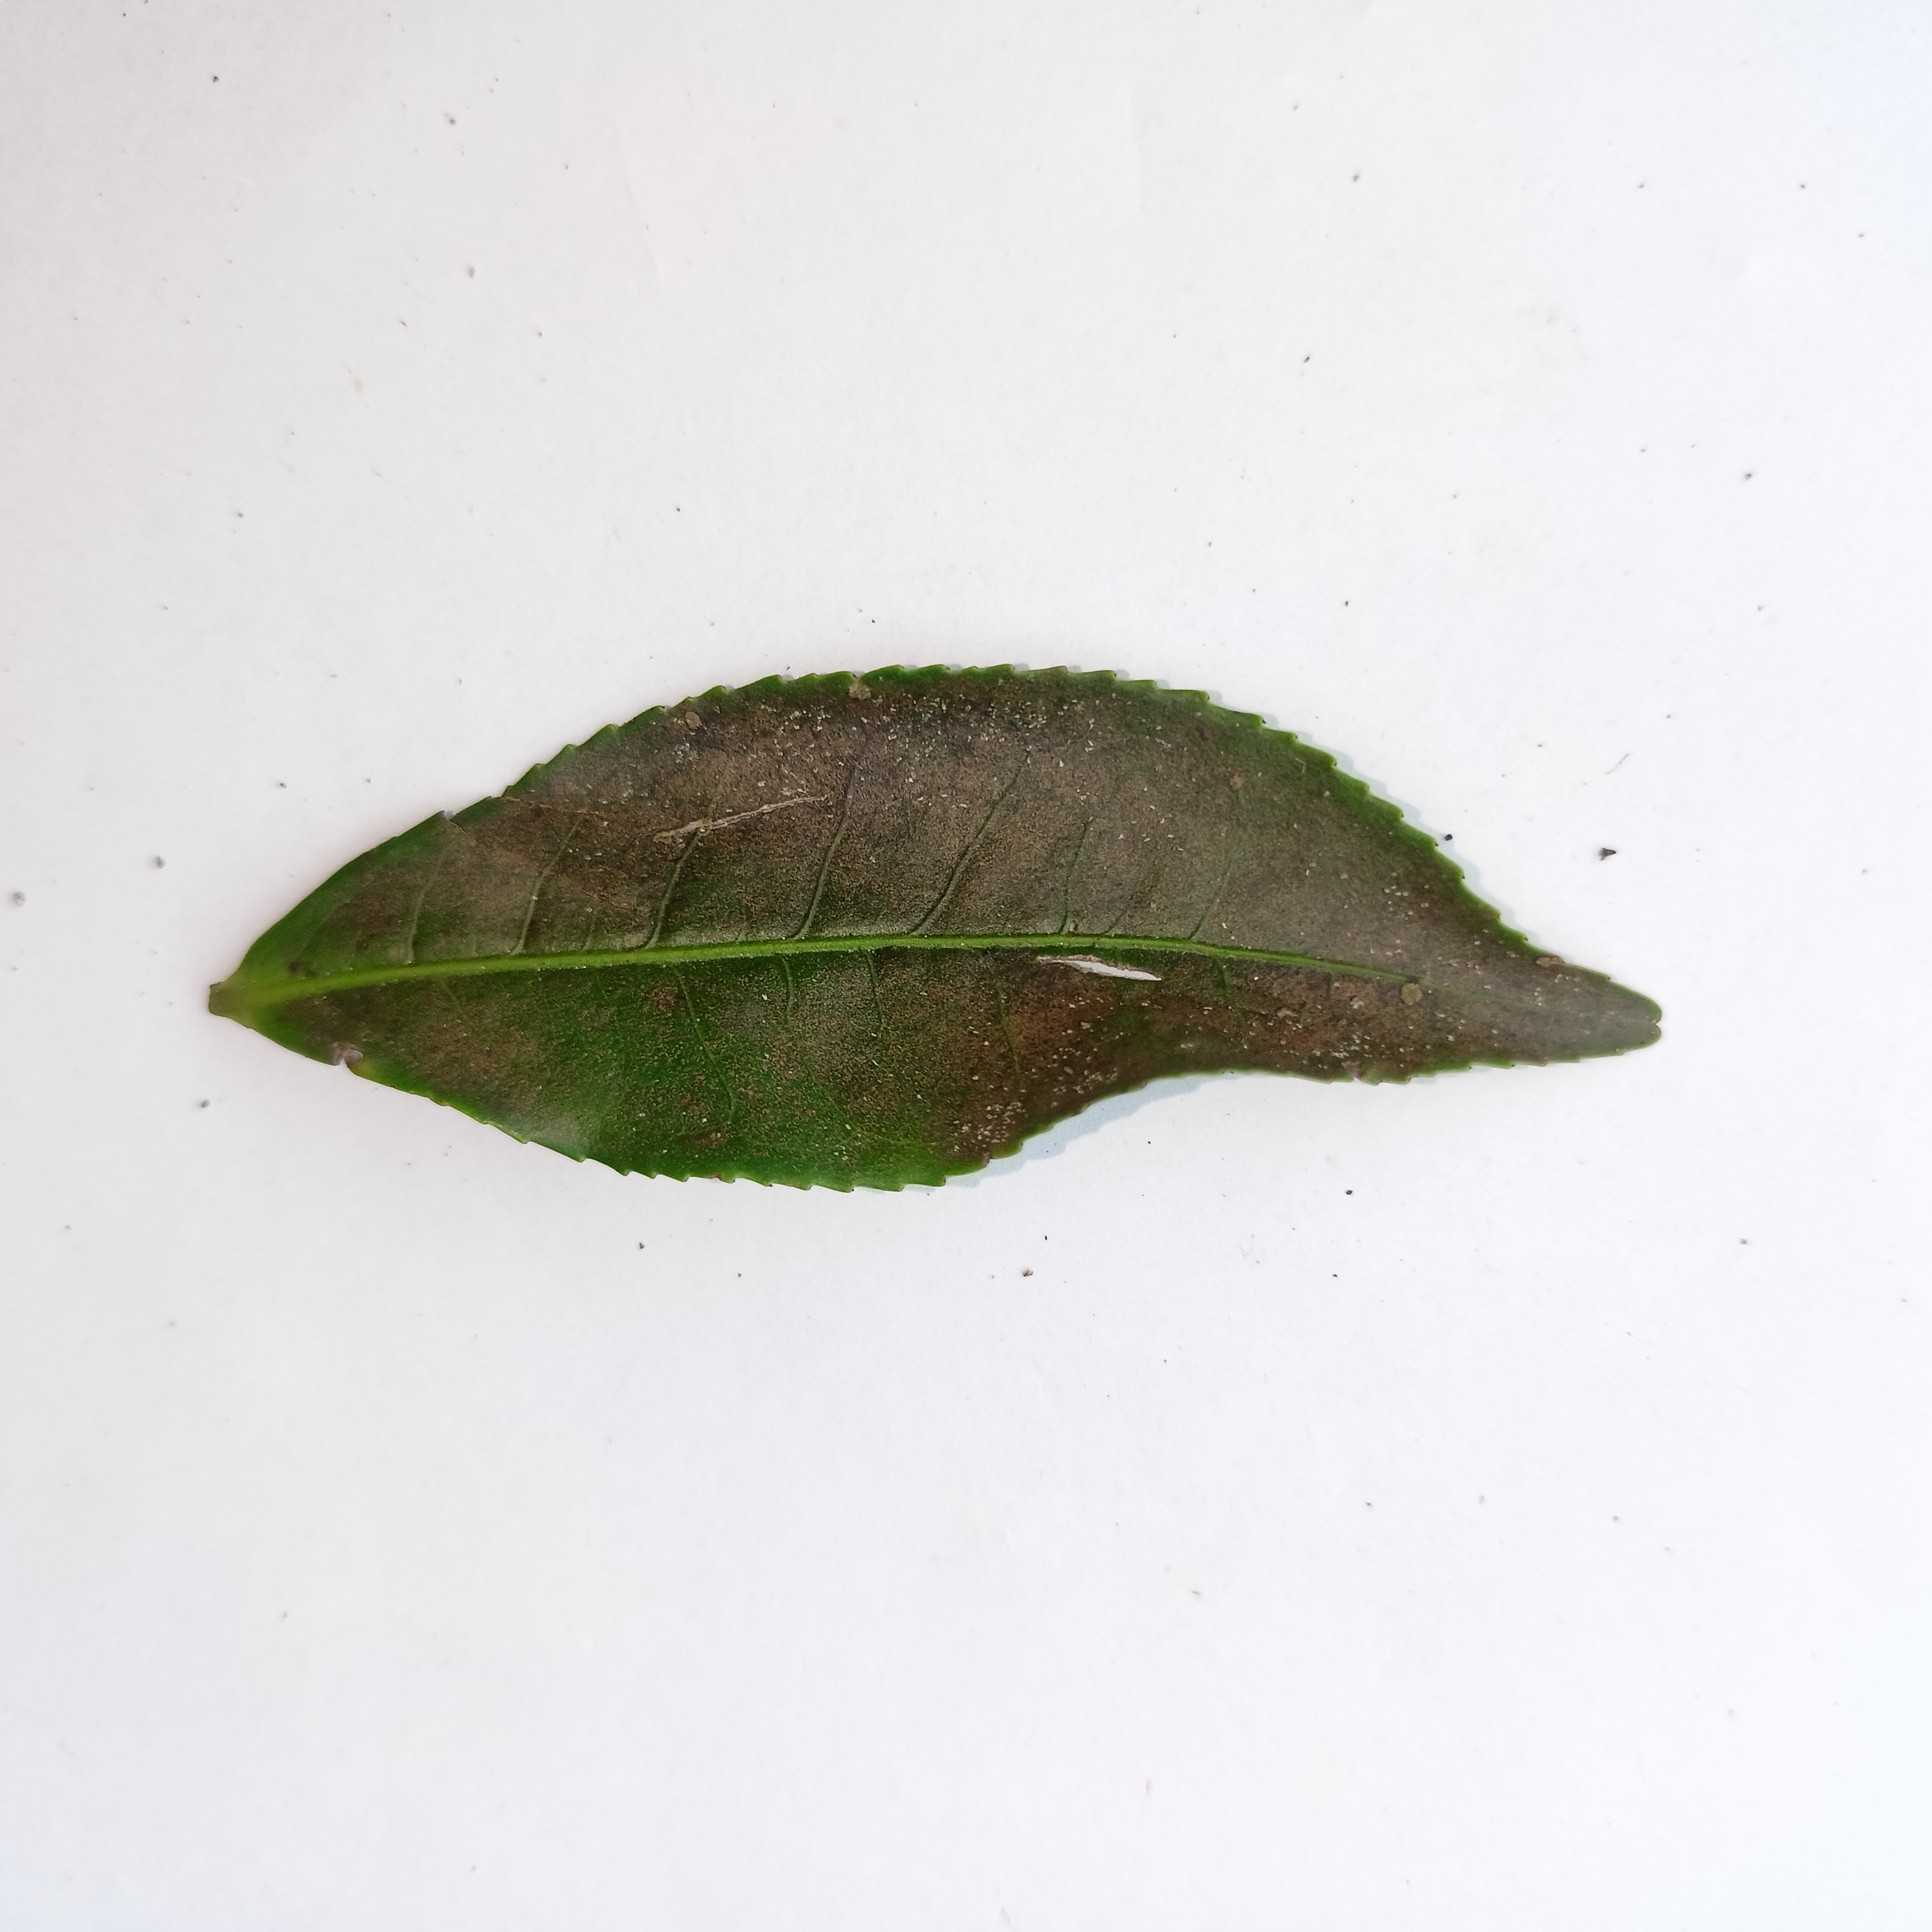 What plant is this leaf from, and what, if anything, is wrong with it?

tea, red rust
